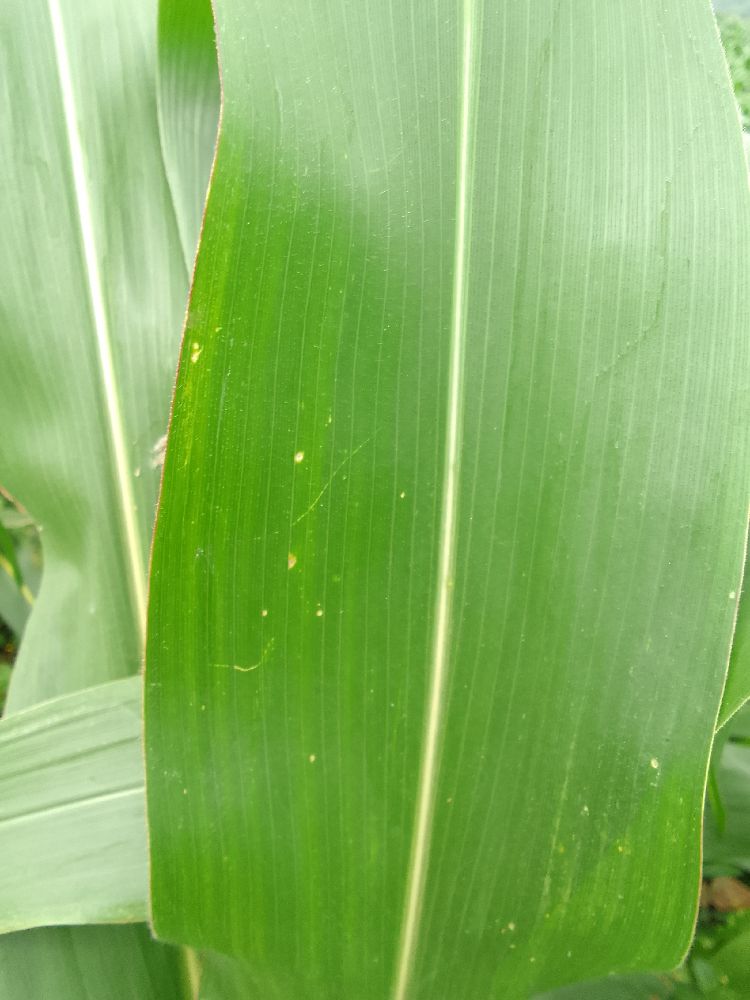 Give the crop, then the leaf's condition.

maize, healthy
